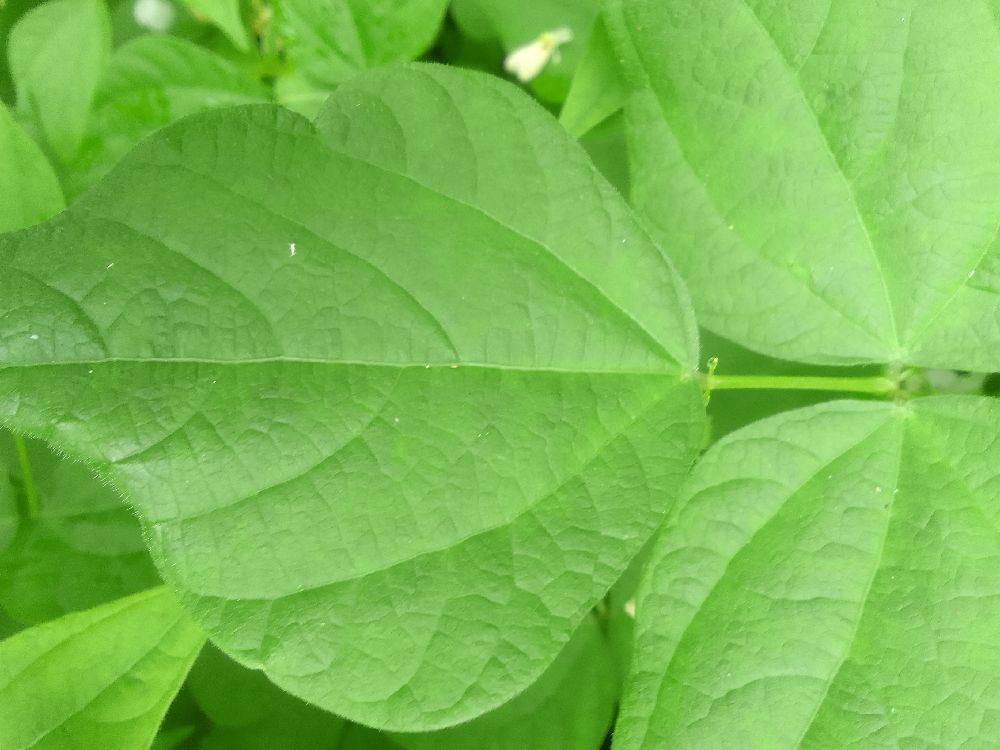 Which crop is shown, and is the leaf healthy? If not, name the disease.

common bean, healthy
